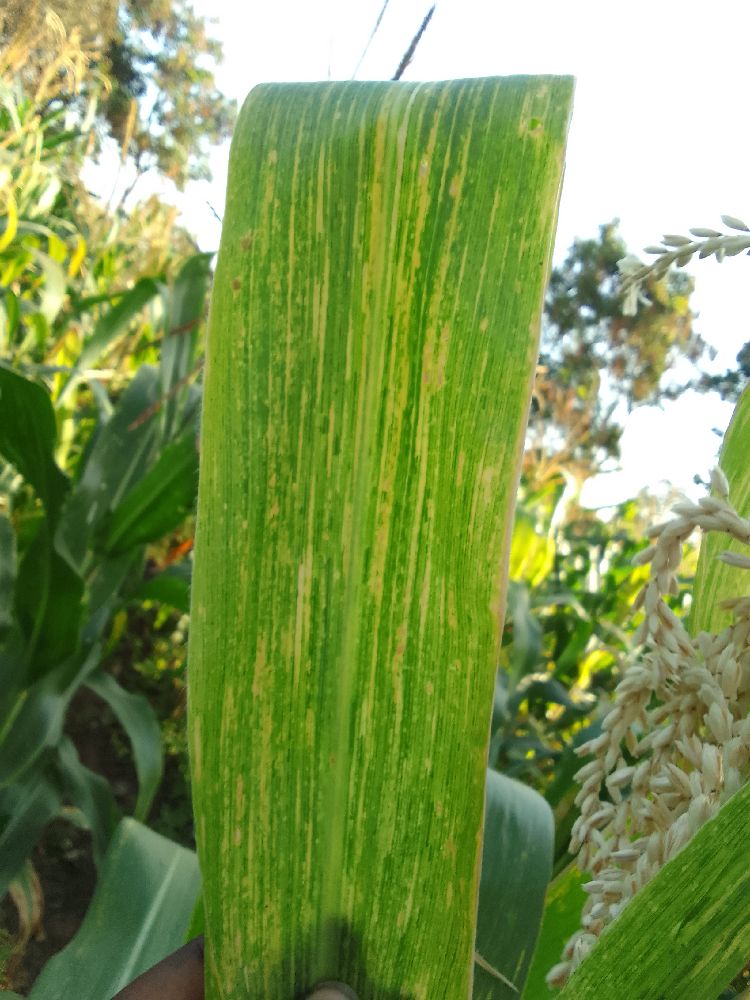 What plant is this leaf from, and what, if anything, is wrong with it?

maize, maize lethal necrosis
